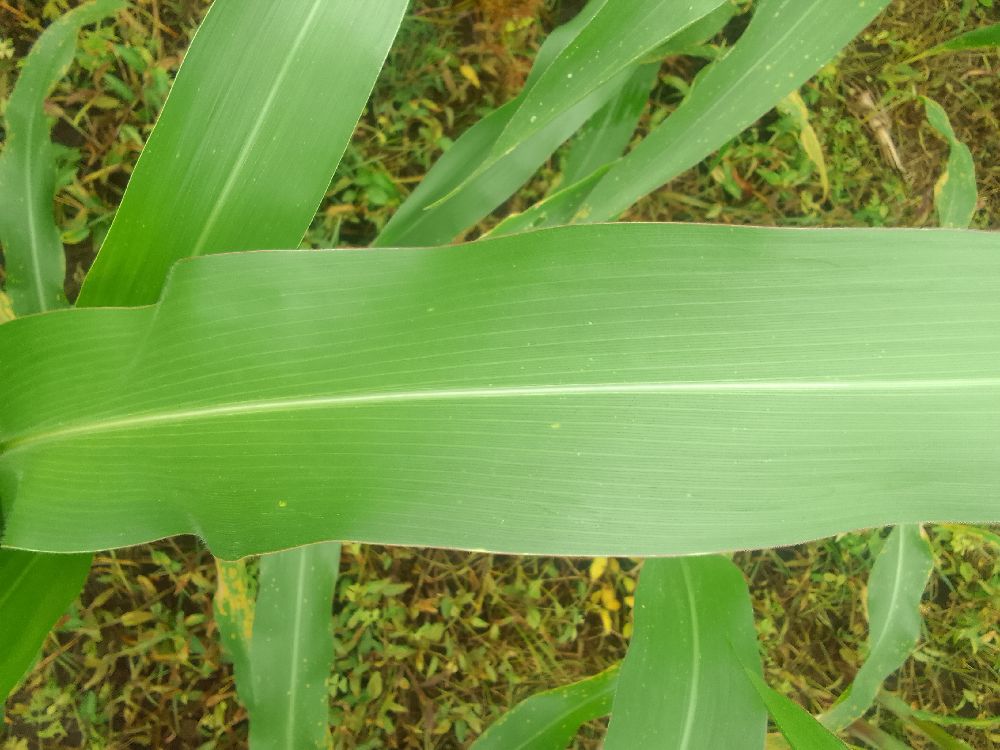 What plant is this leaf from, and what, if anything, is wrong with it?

maize, healthy
